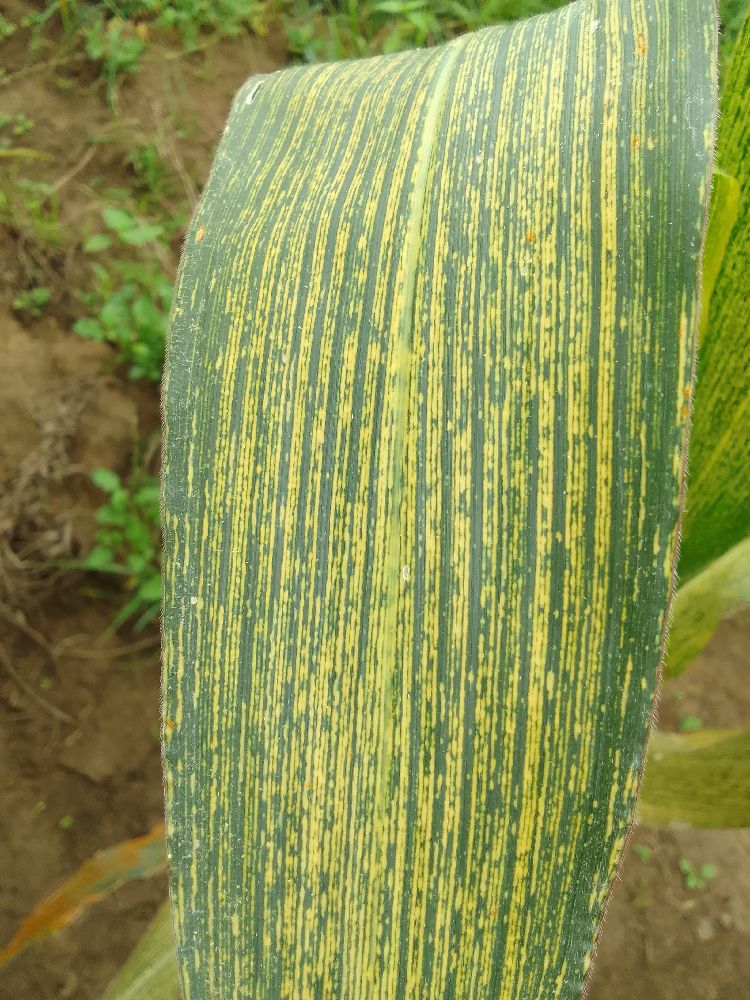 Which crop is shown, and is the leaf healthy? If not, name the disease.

maize, maize streak virus
